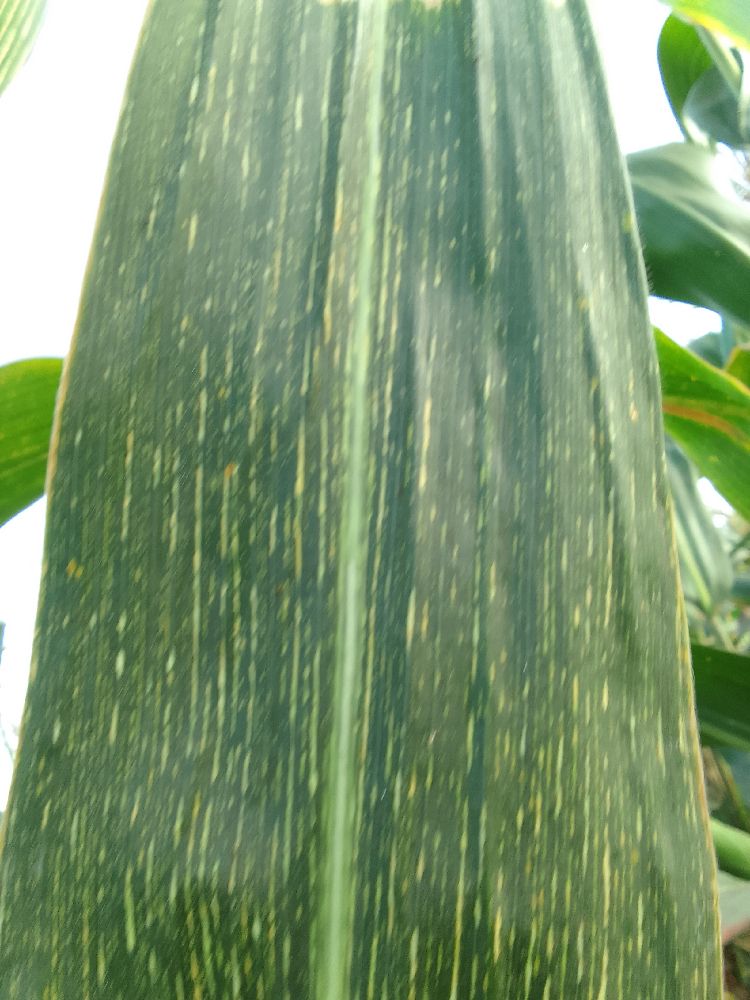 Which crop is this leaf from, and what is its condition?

maize, maize streak virus
